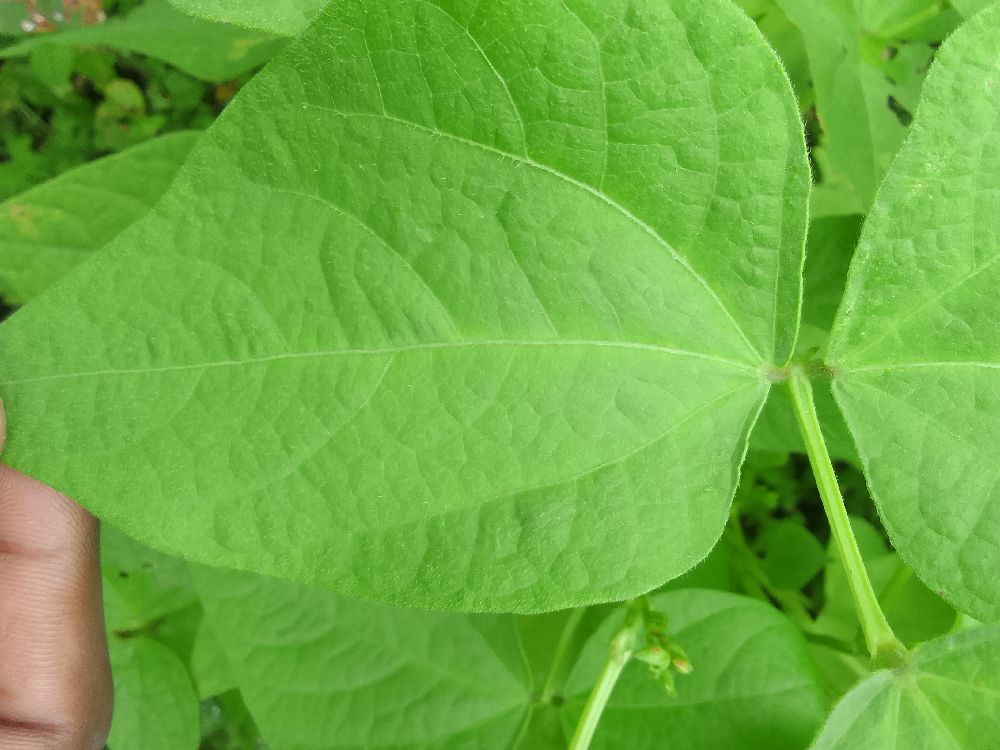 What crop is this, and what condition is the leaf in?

common bean, healthy
